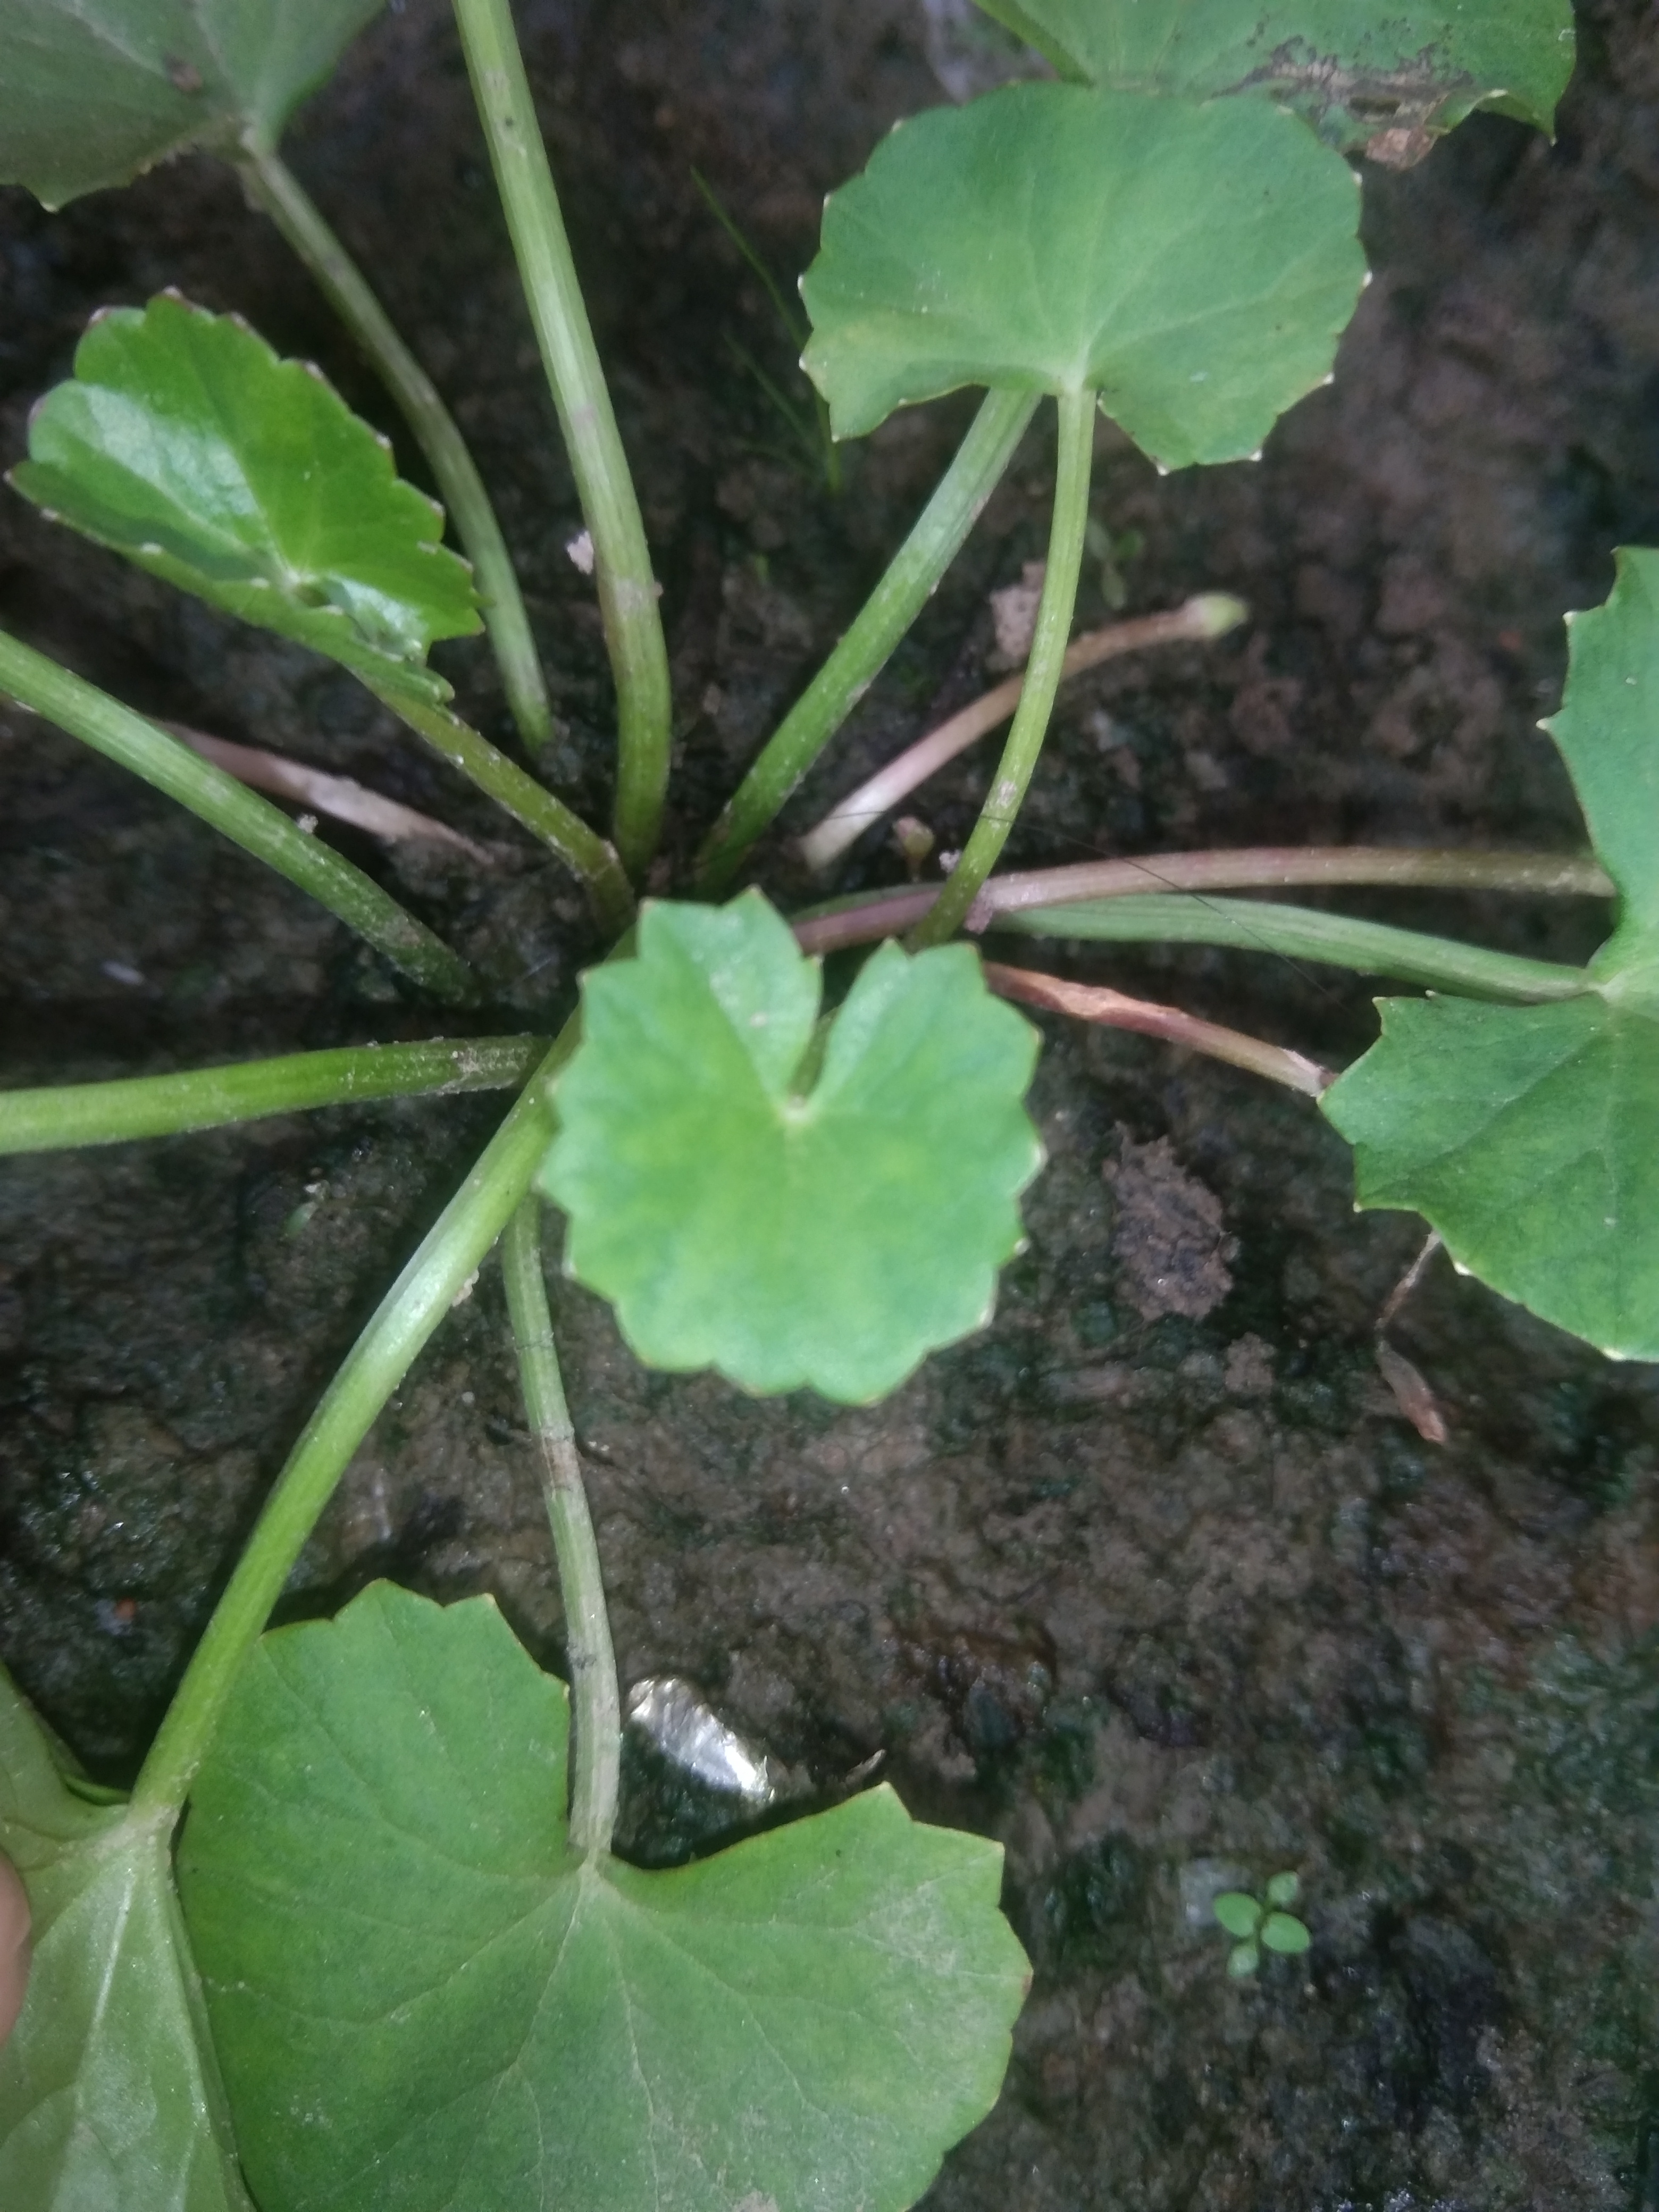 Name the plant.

thankuni
